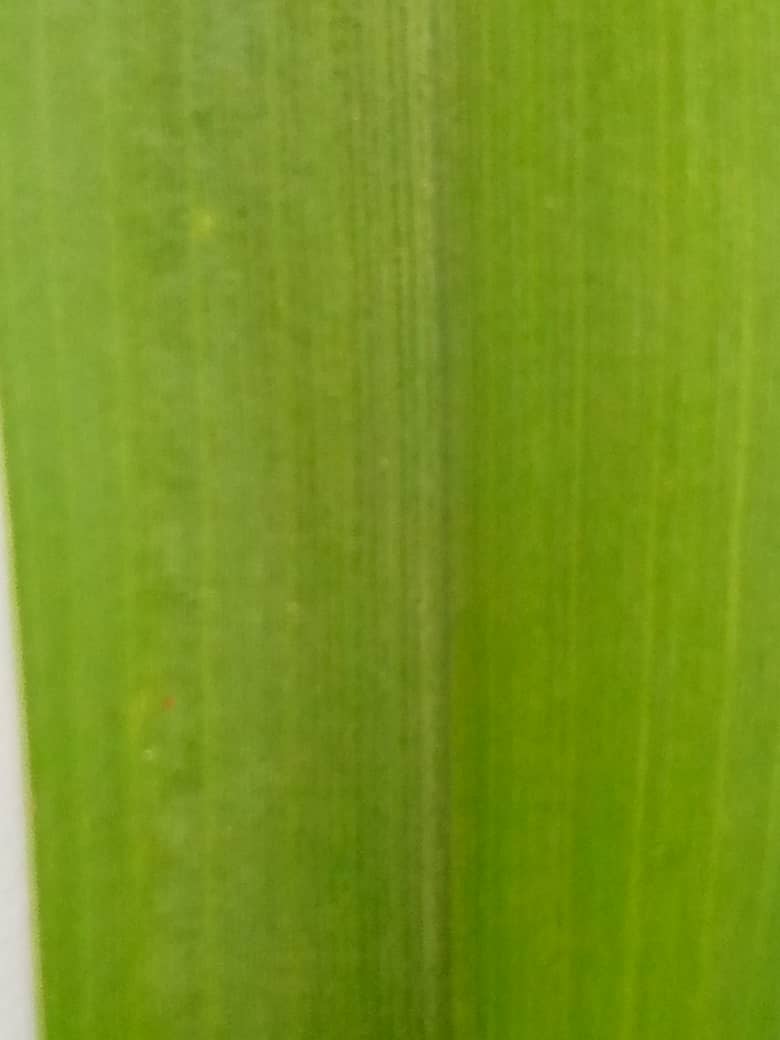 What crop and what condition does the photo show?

pearl millet, healthy leaves
